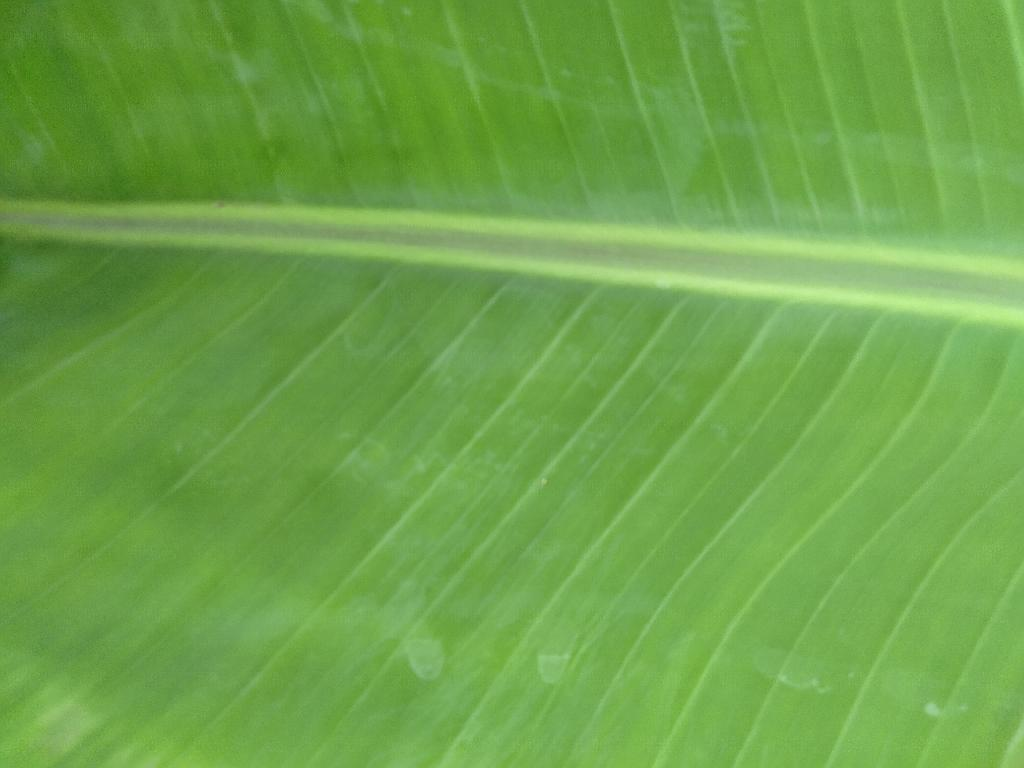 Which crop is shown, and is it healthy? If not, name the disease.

banana, healthy
